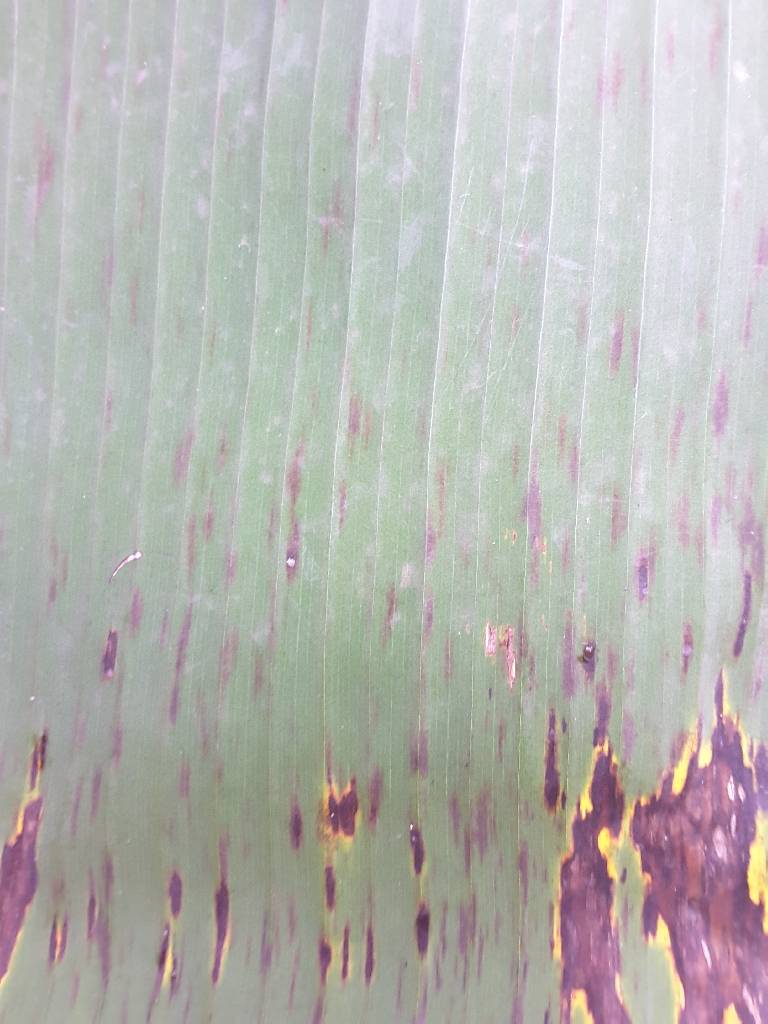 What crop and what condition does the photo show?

banana, black sigatoka
